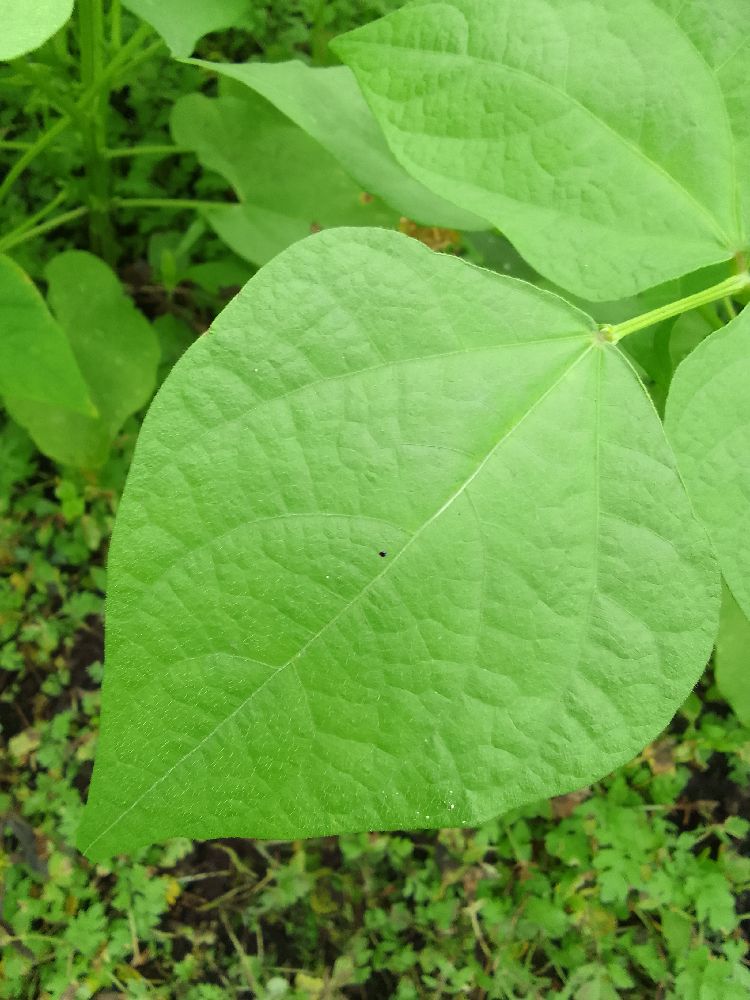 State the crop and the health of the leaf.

common bean, healthy
